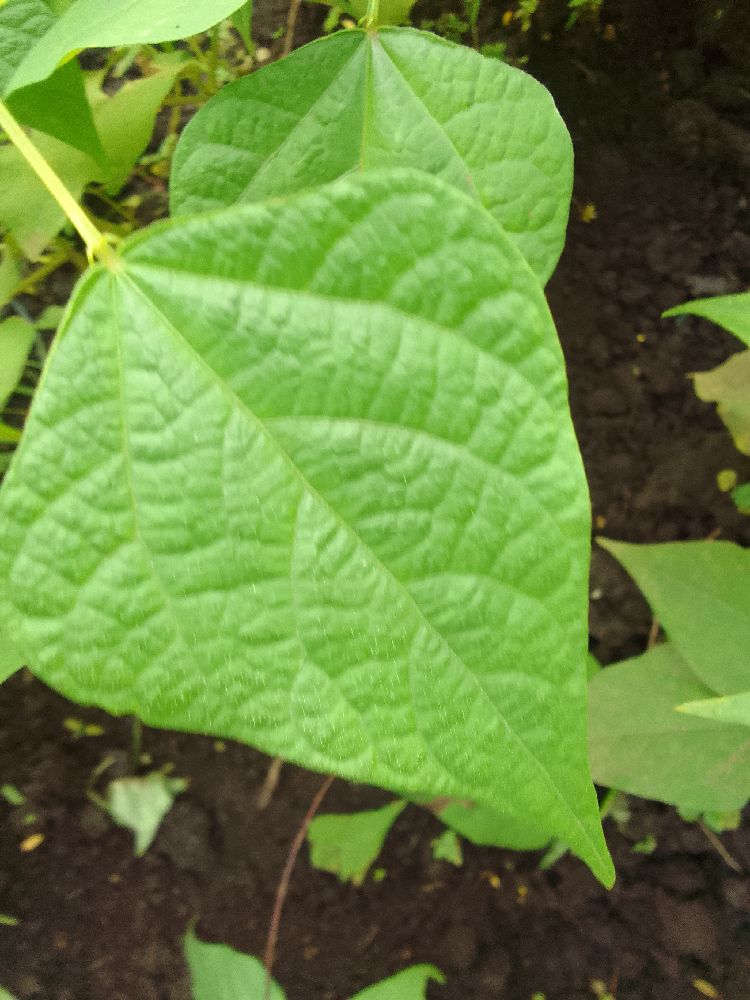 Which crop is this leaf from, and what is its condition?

common bean, healthy
